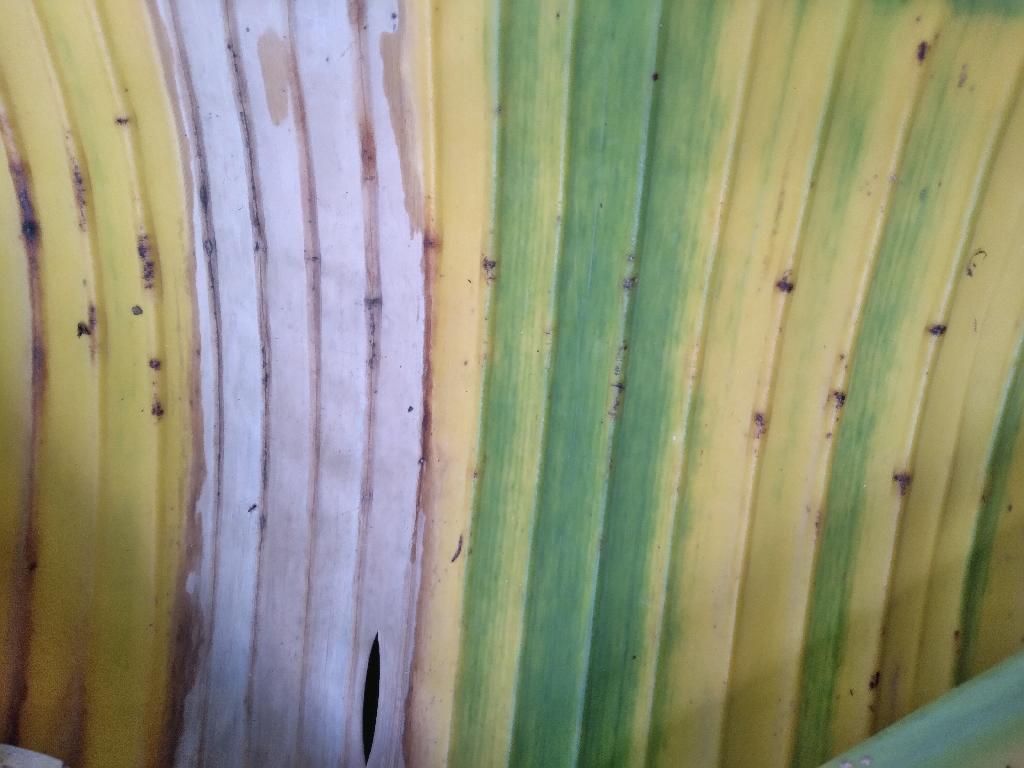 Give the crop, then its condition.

banana, fusarium wilt race 1
